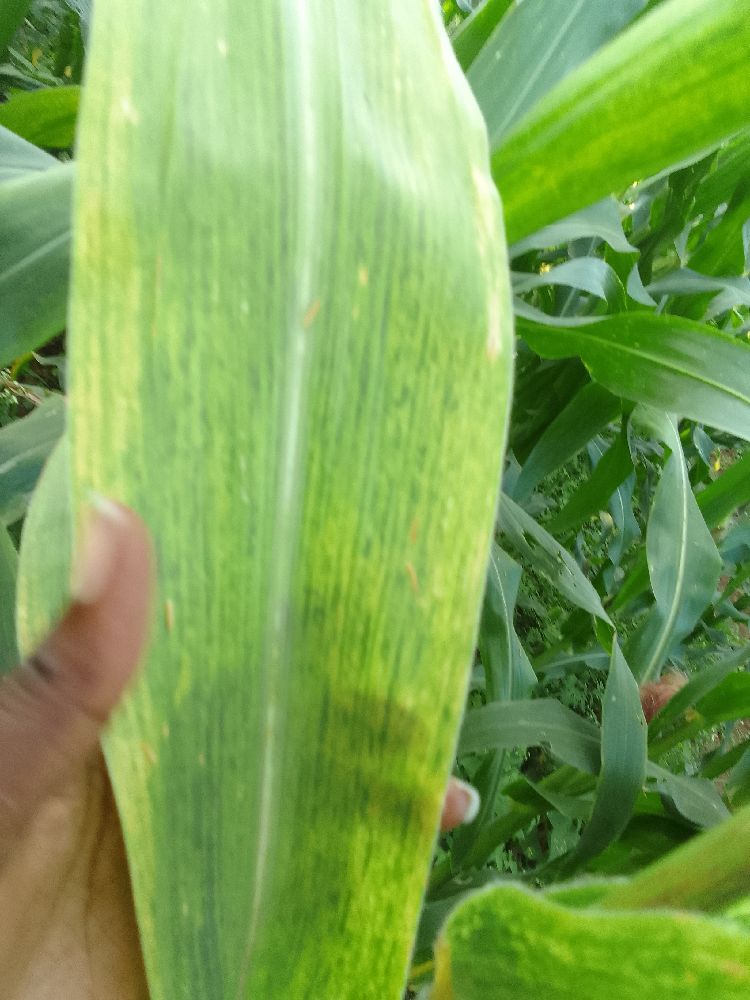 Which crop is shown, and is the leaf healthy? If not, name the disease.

maize, maize lethal necrosis
